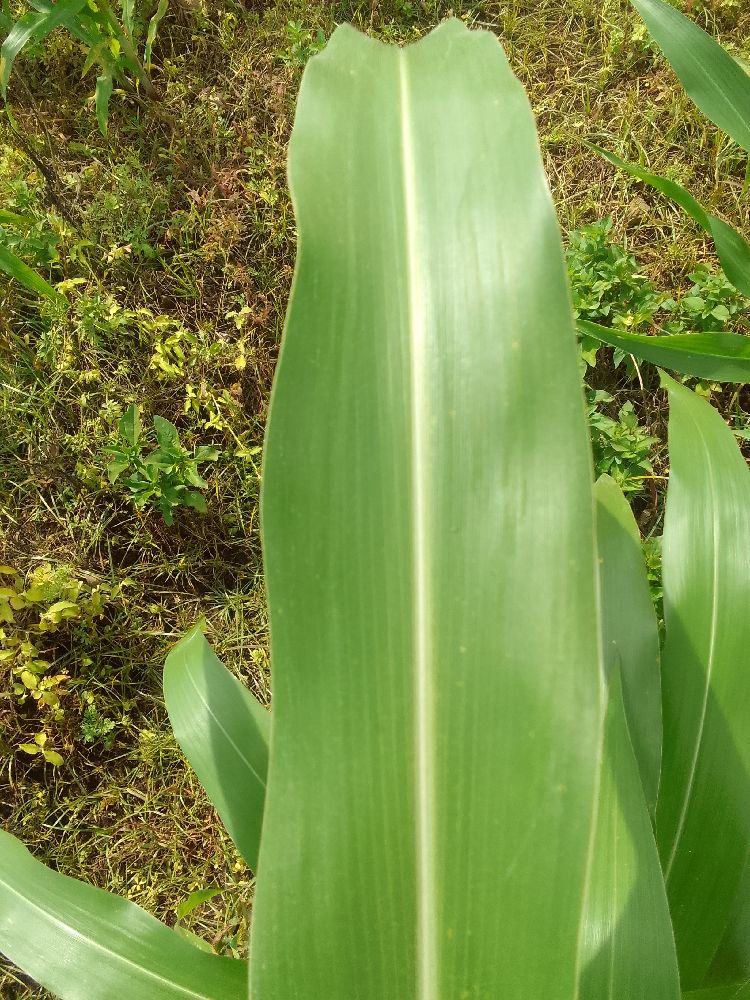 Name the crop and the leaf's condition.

maize, healthy
